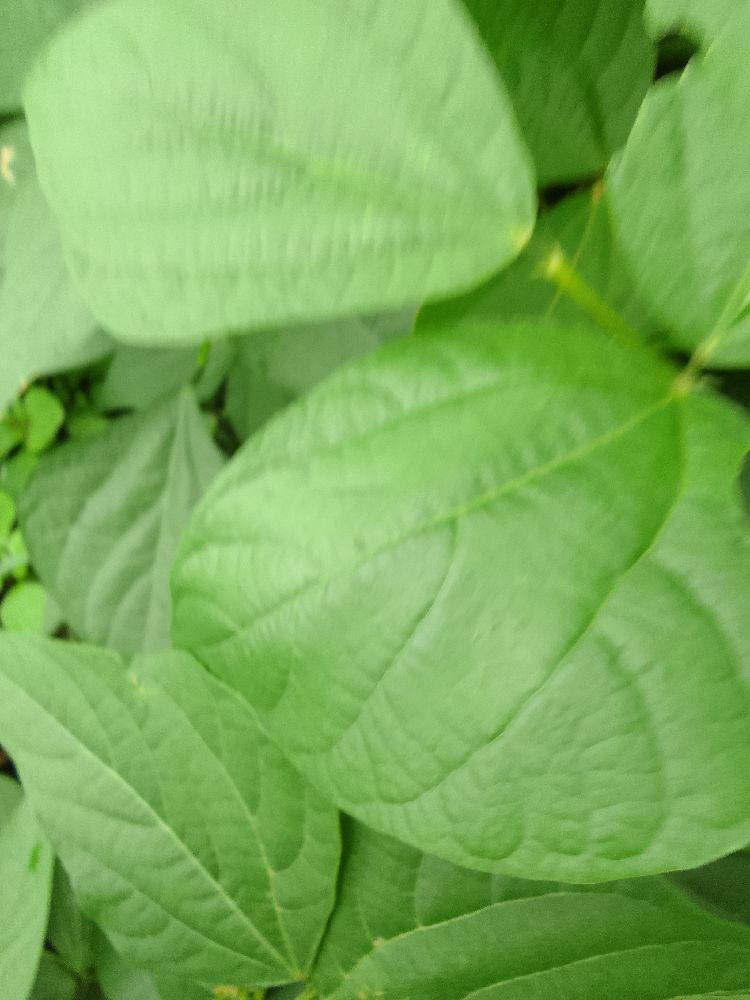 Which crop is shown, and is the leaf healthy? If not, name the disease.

common bean, healthy
